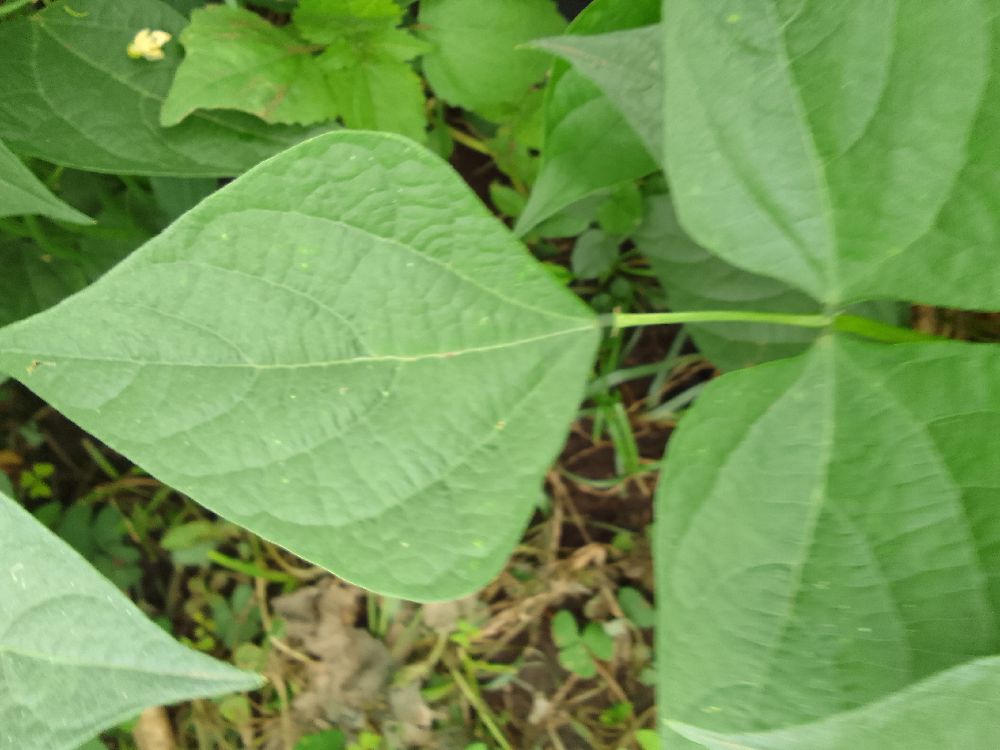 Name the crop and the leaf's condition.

common bean, healthy
